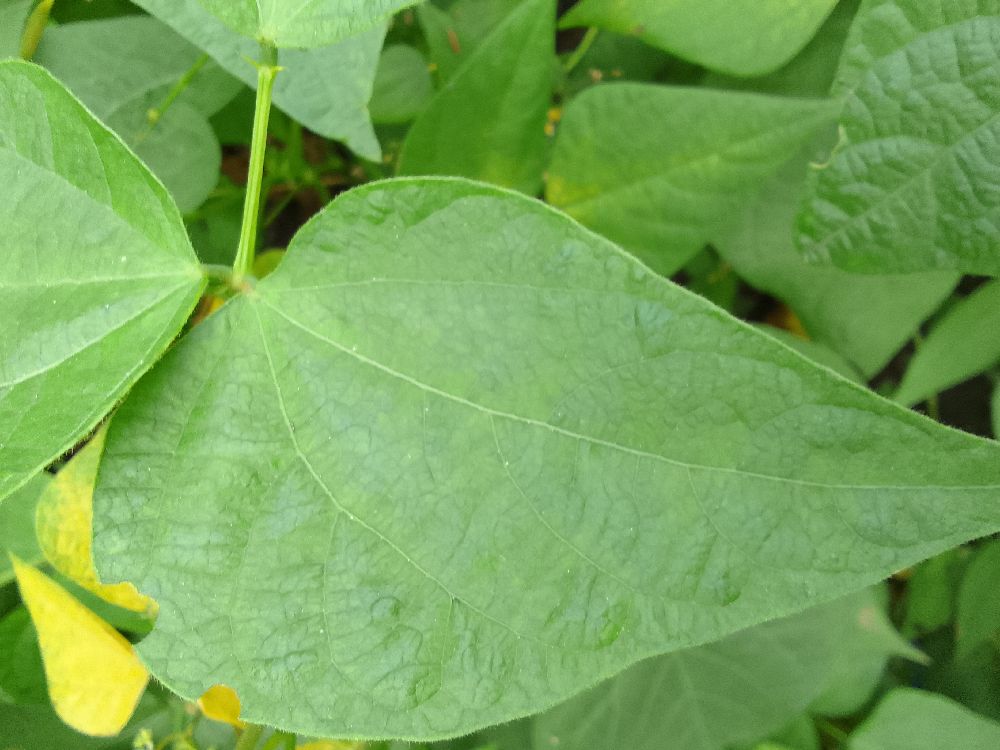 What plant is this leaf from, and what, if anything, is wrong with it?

common bean, healthy
